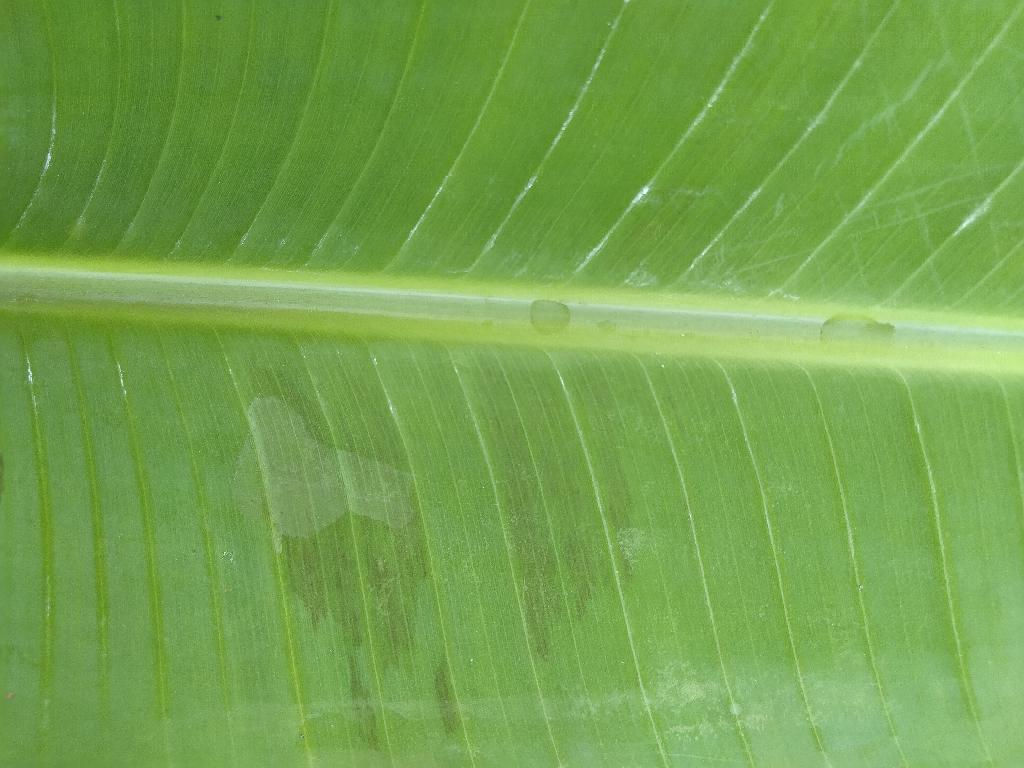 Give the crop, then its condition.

banana, healthy
